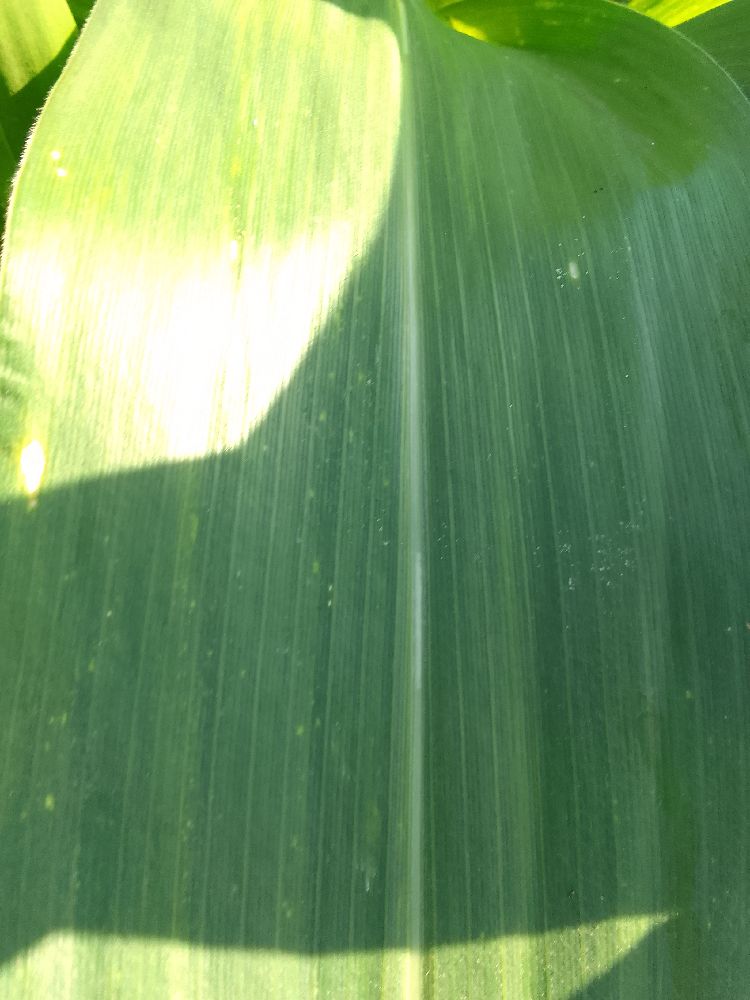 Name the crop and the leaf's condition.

maize, healthy
